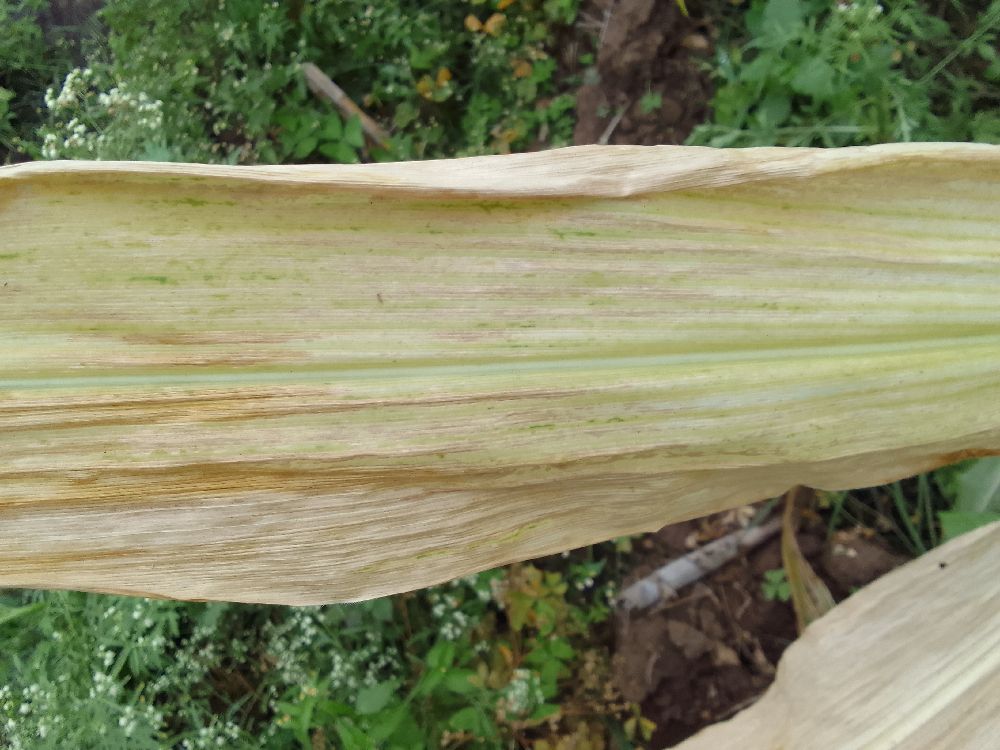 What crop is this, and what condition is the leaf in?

maize, maize lethal necrosis
